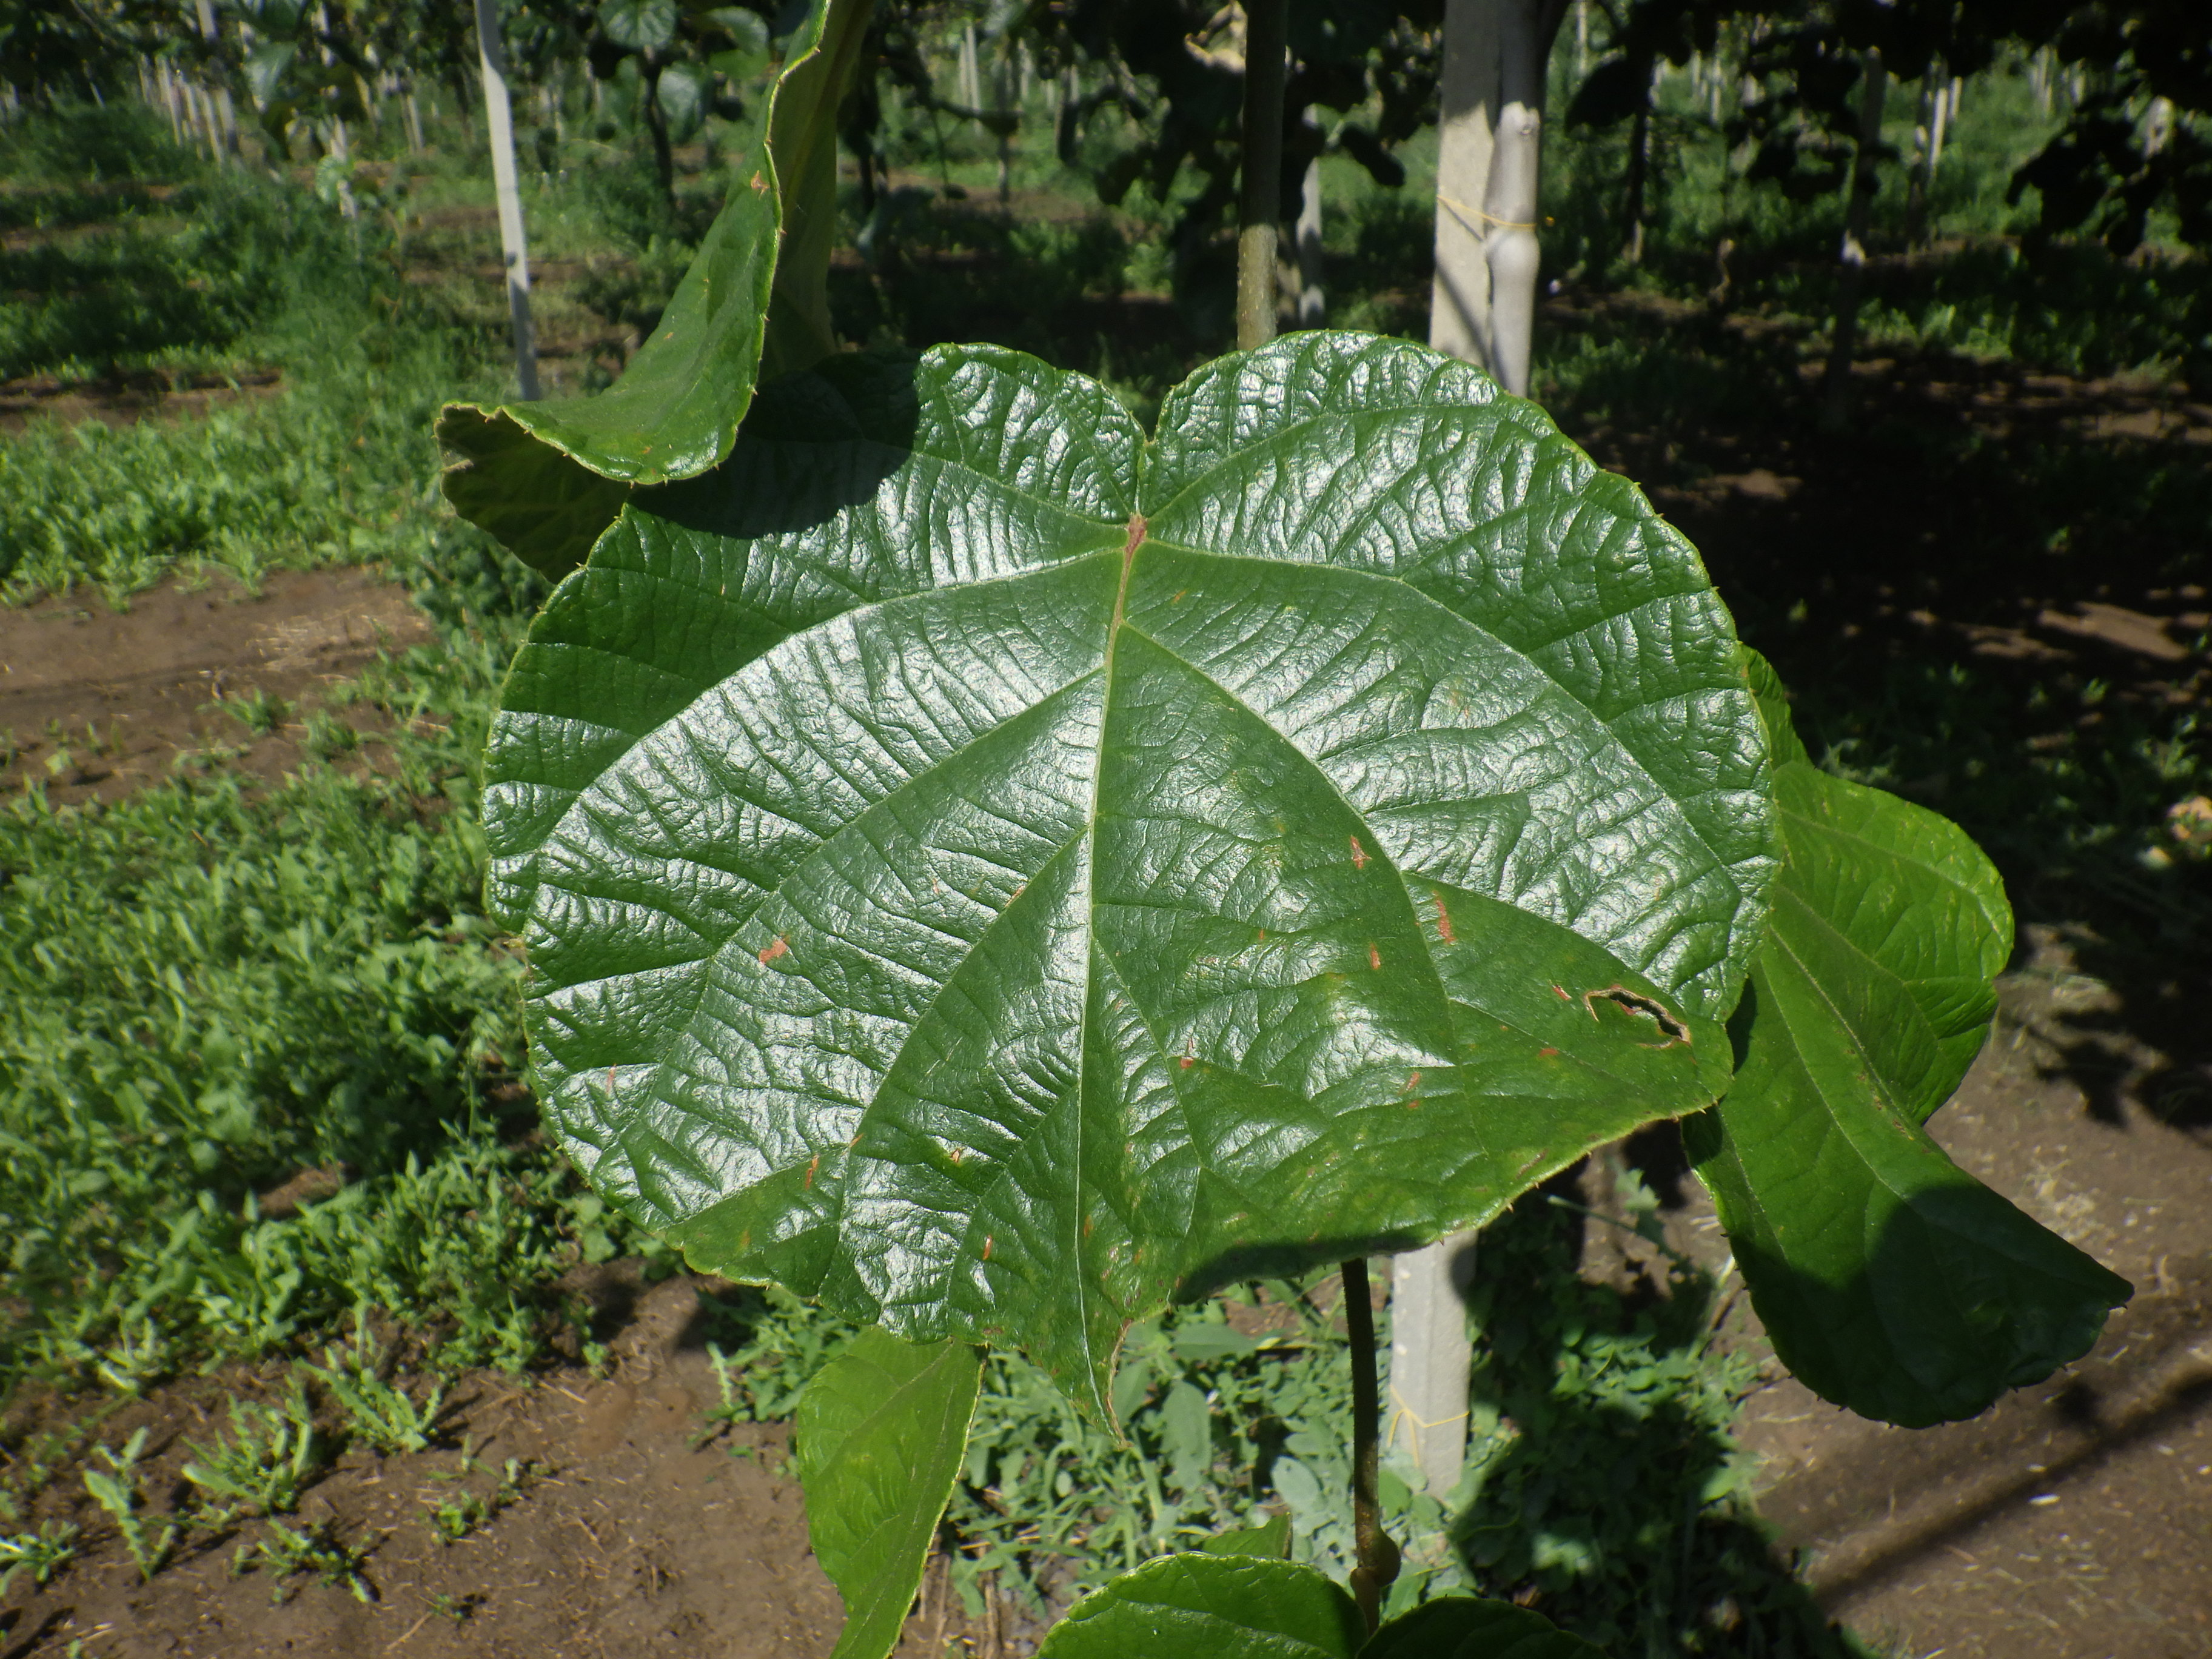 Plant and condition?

kiwi, mechanical damage
